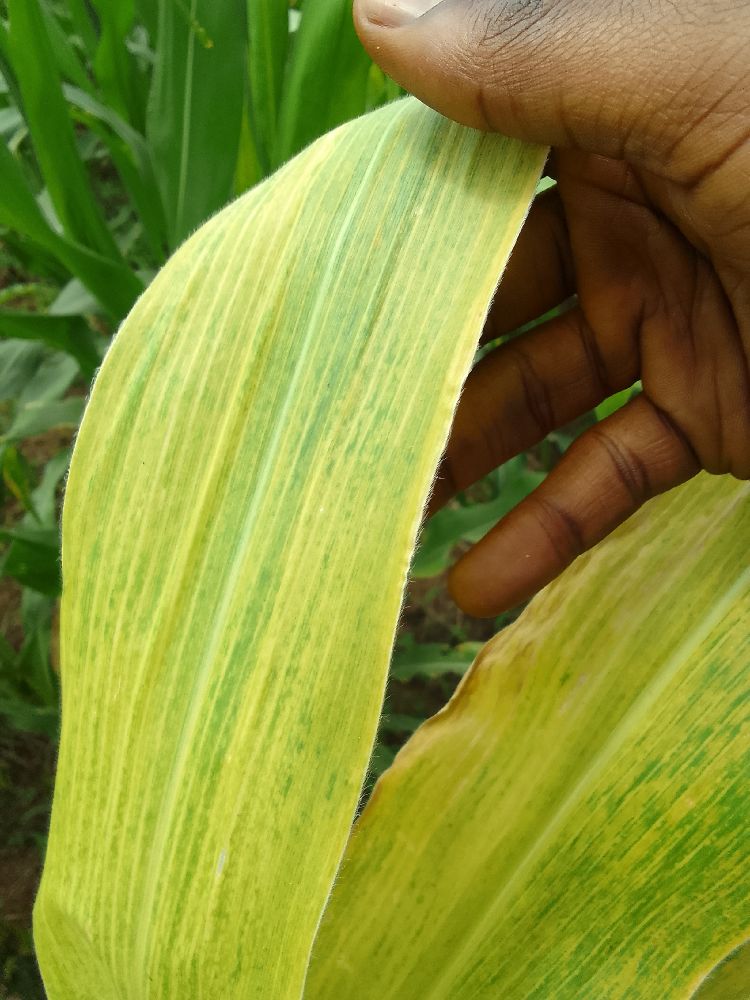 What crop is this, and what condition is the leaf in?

maize, maize lethal necrosis
